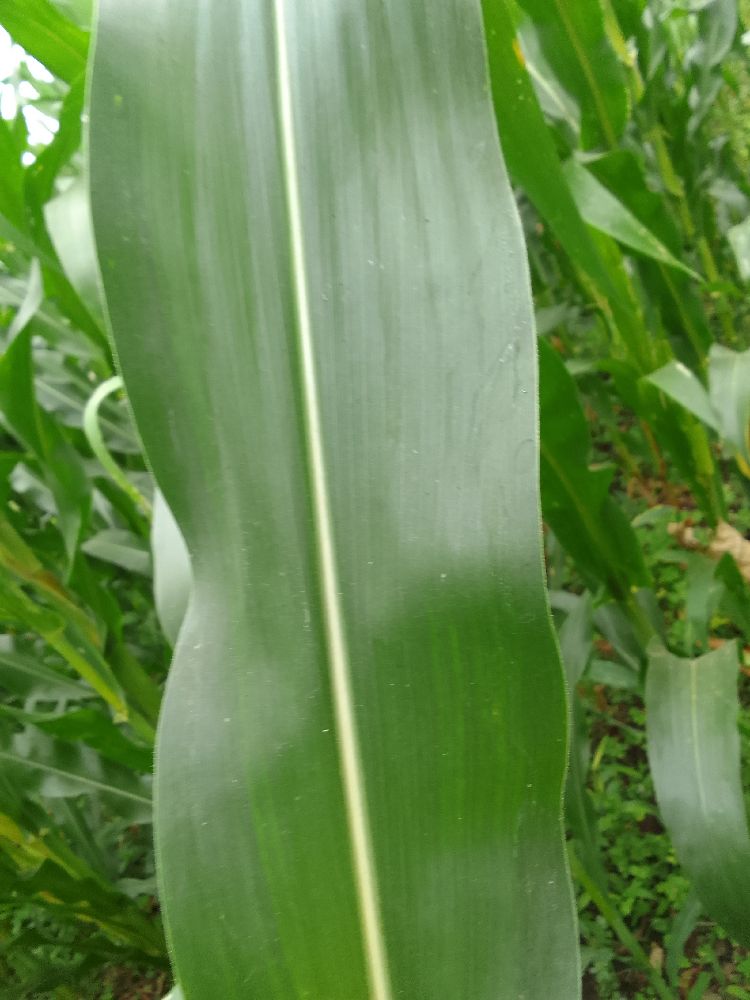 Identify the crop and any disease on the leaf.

maize, maize lethal necrosis
